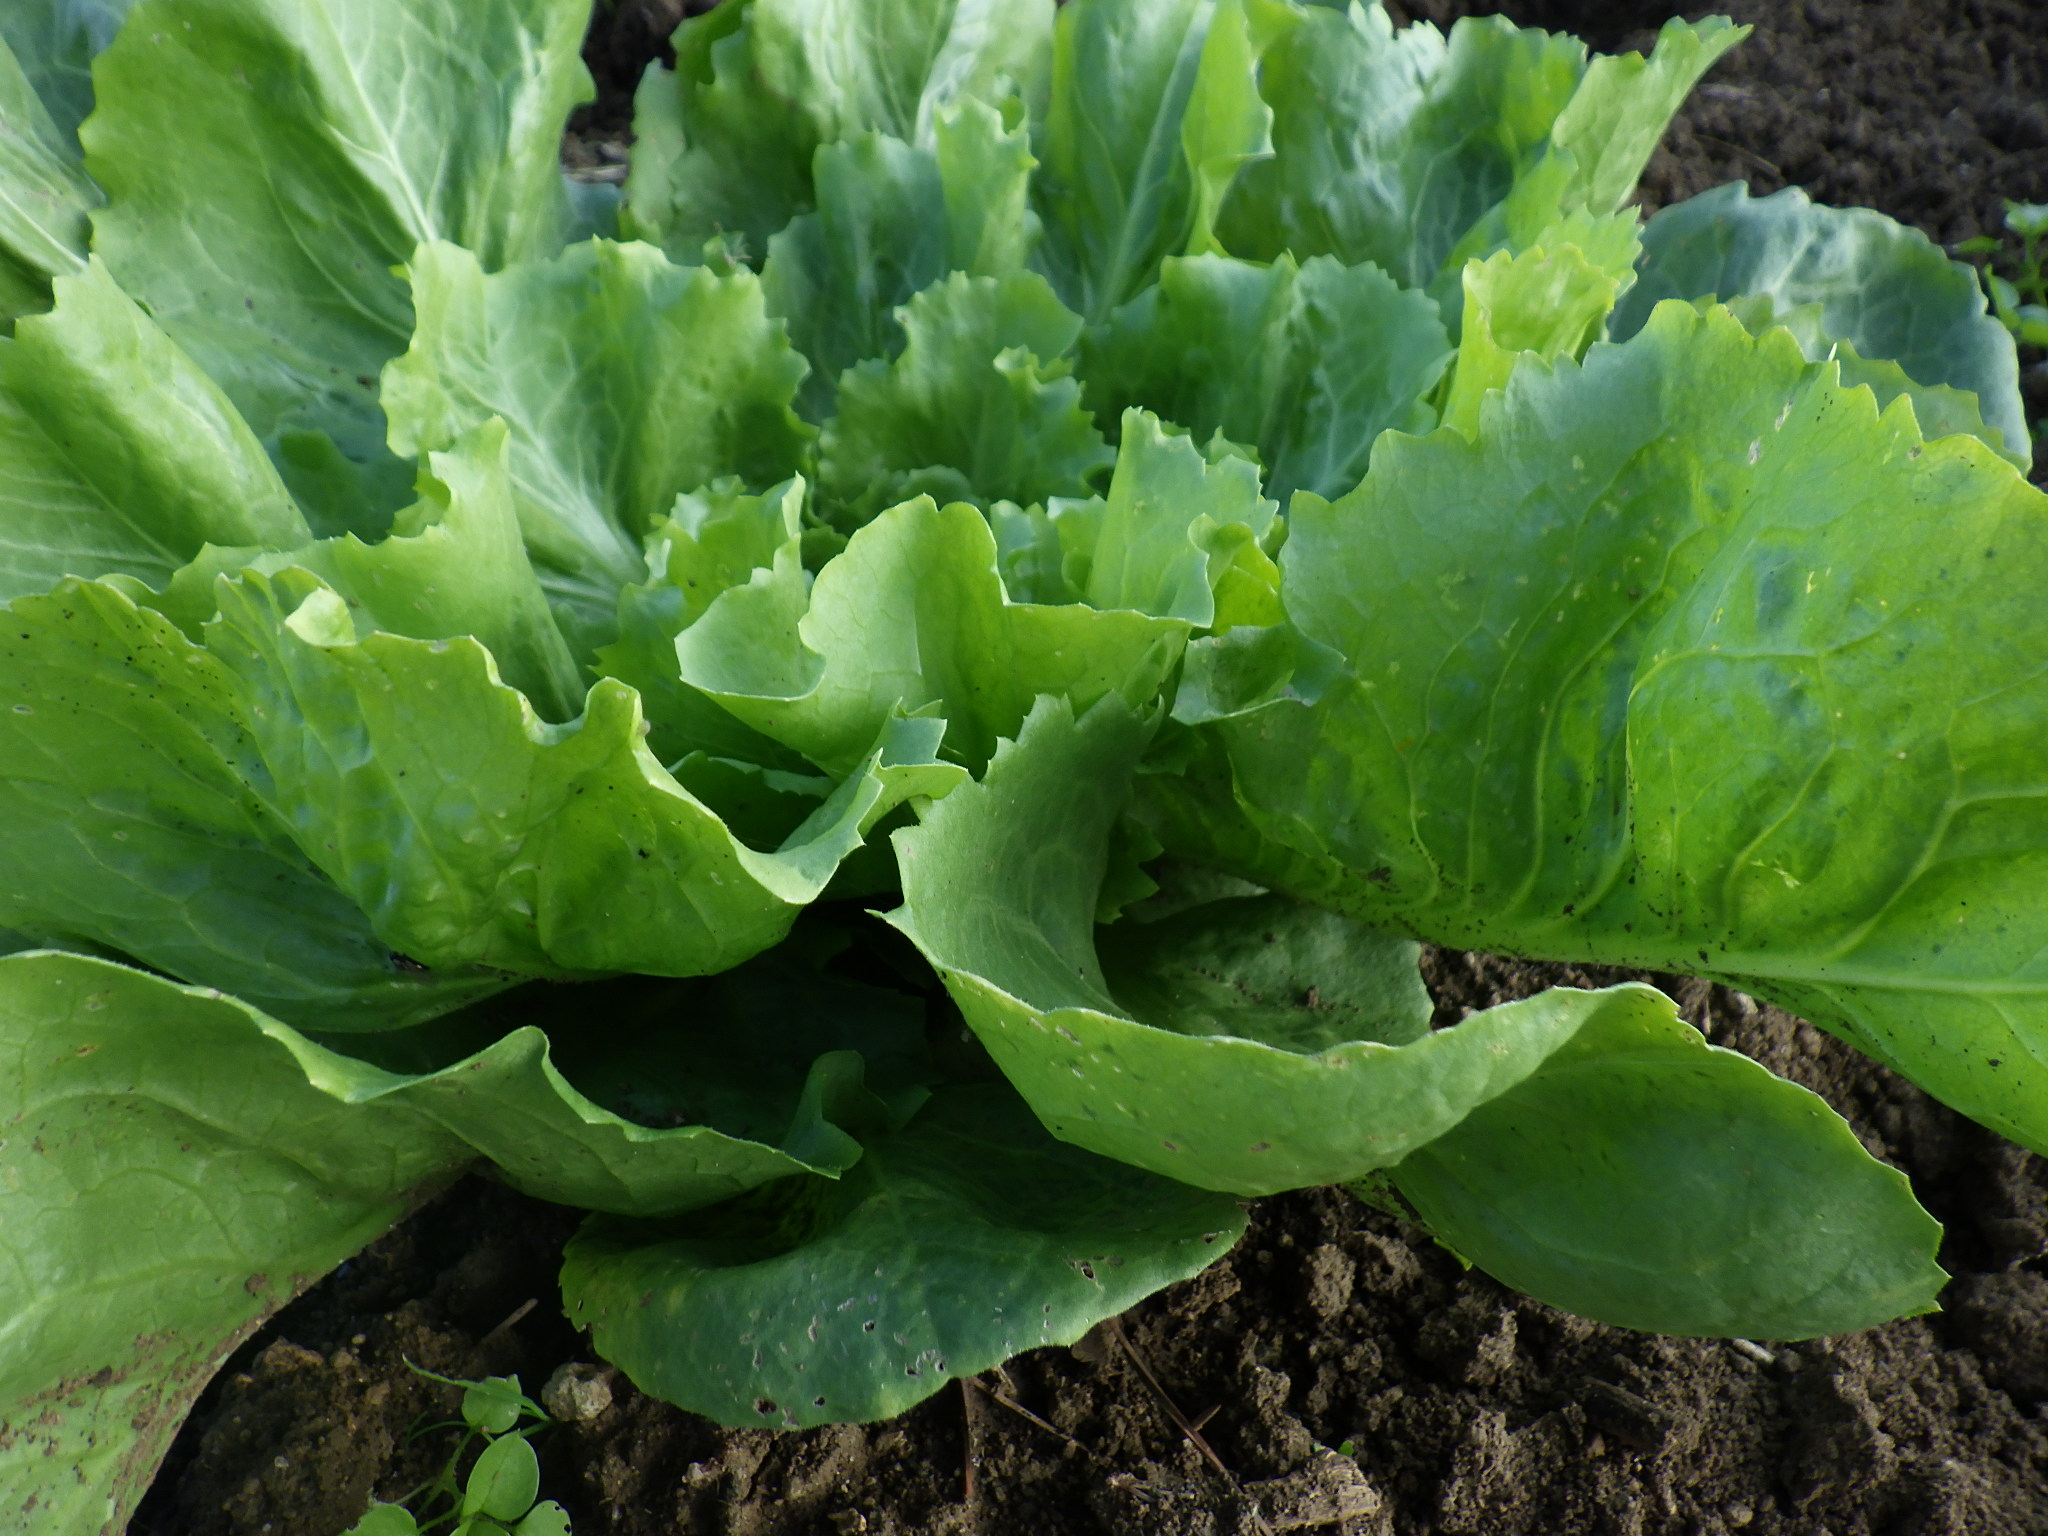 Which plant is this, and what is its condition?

lettuce, altica, aphids, unknown
